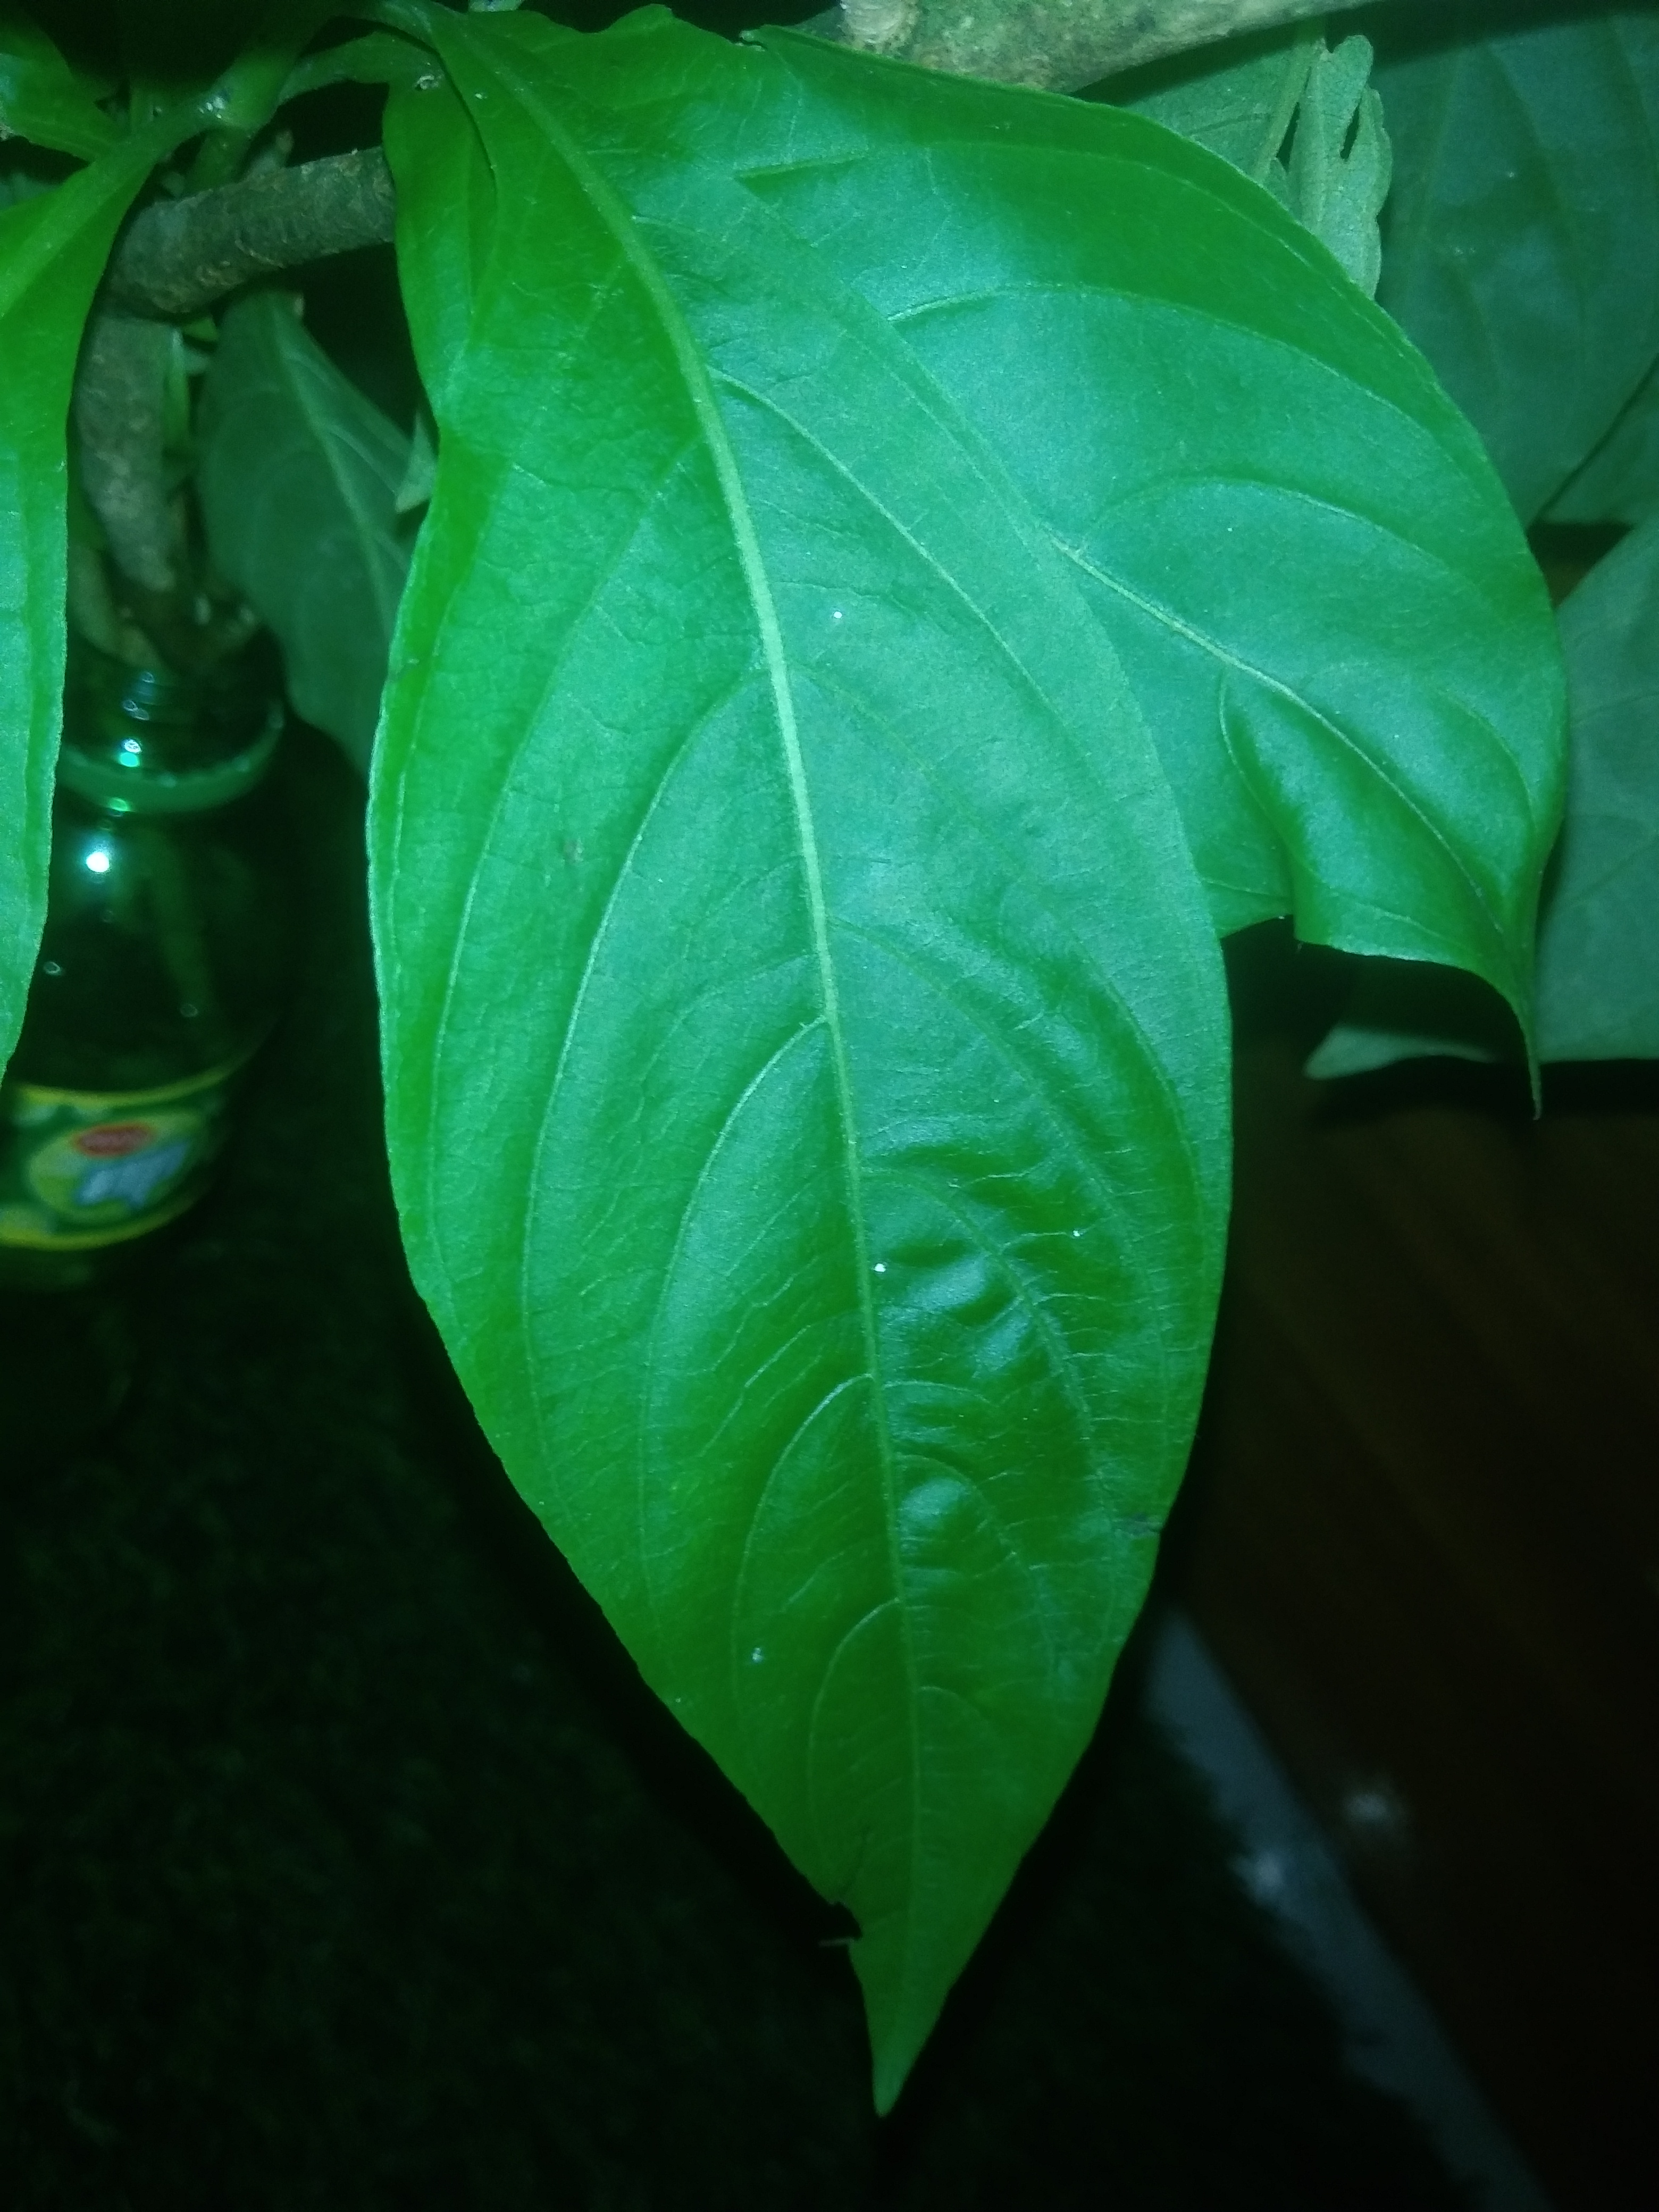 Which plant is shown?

vasaka
